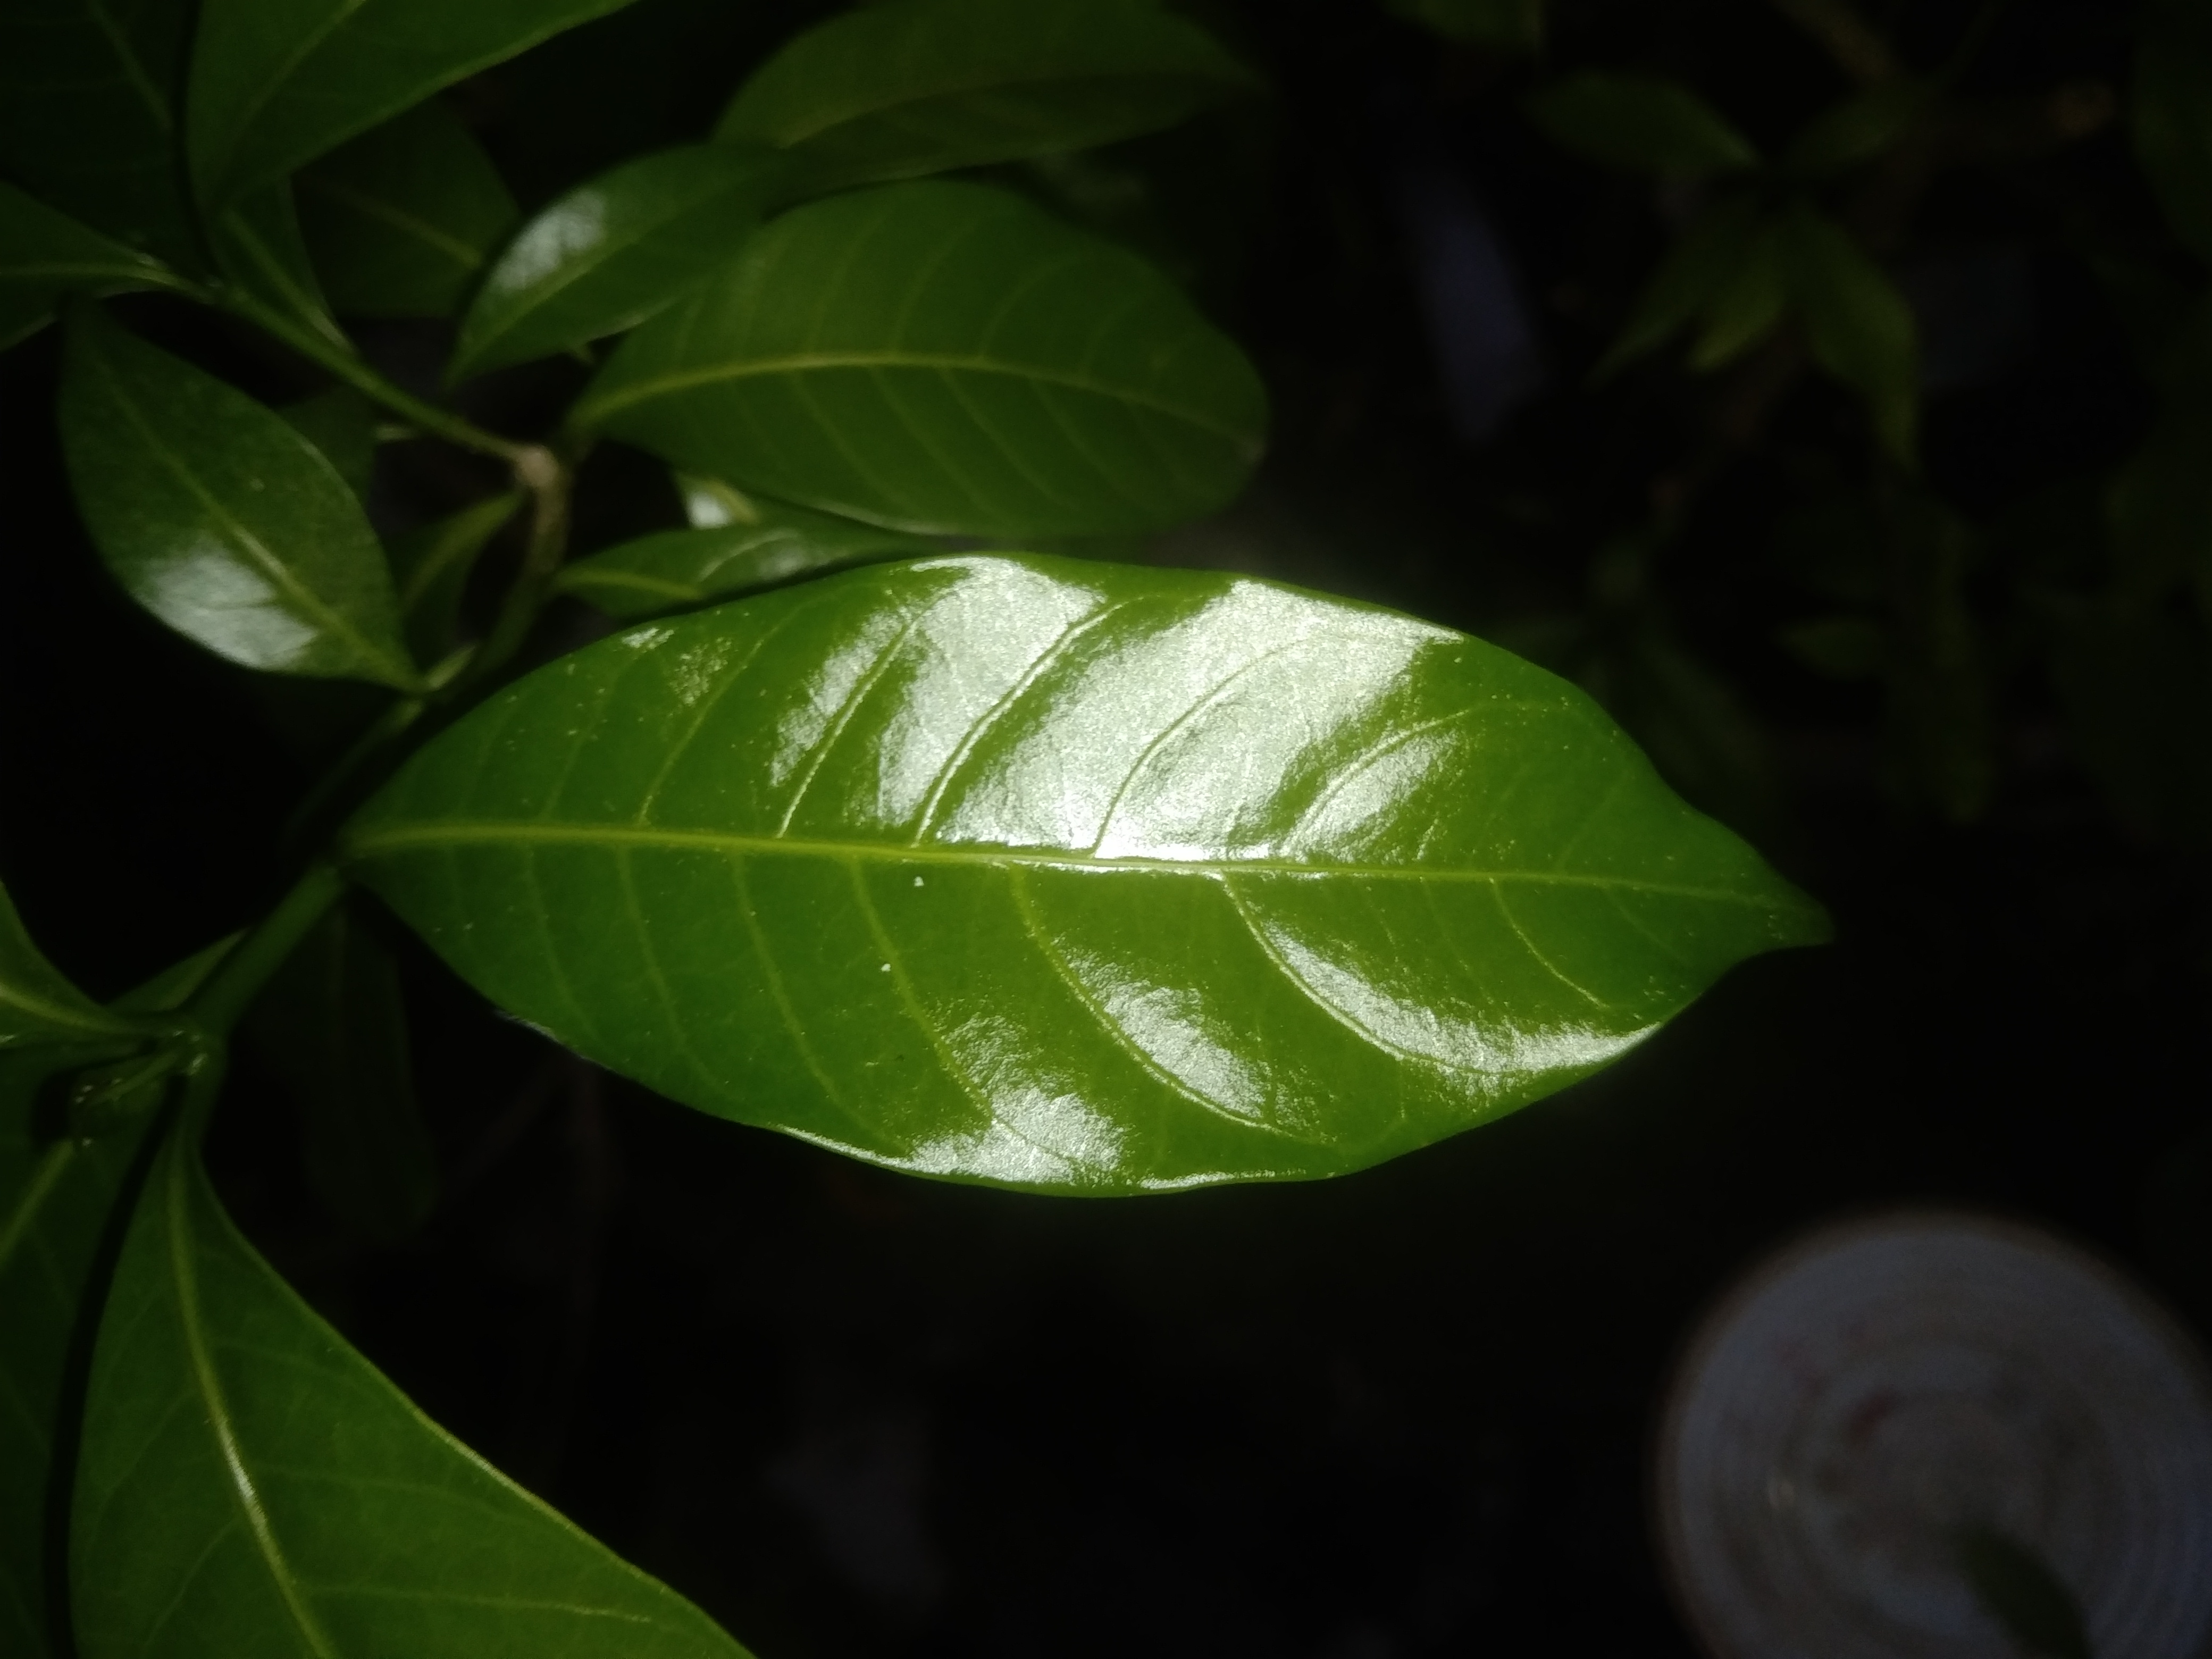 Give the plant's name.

togor
